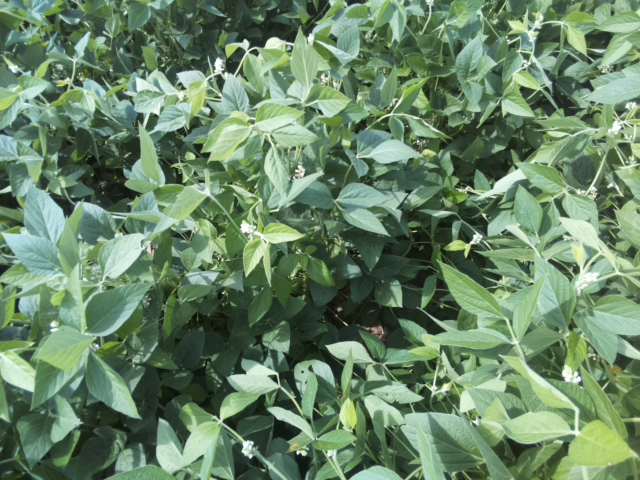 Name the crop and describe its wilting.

soybean, leaflets folding inward at secondary pulvinus with no turgor loss in leaflets or petioles
